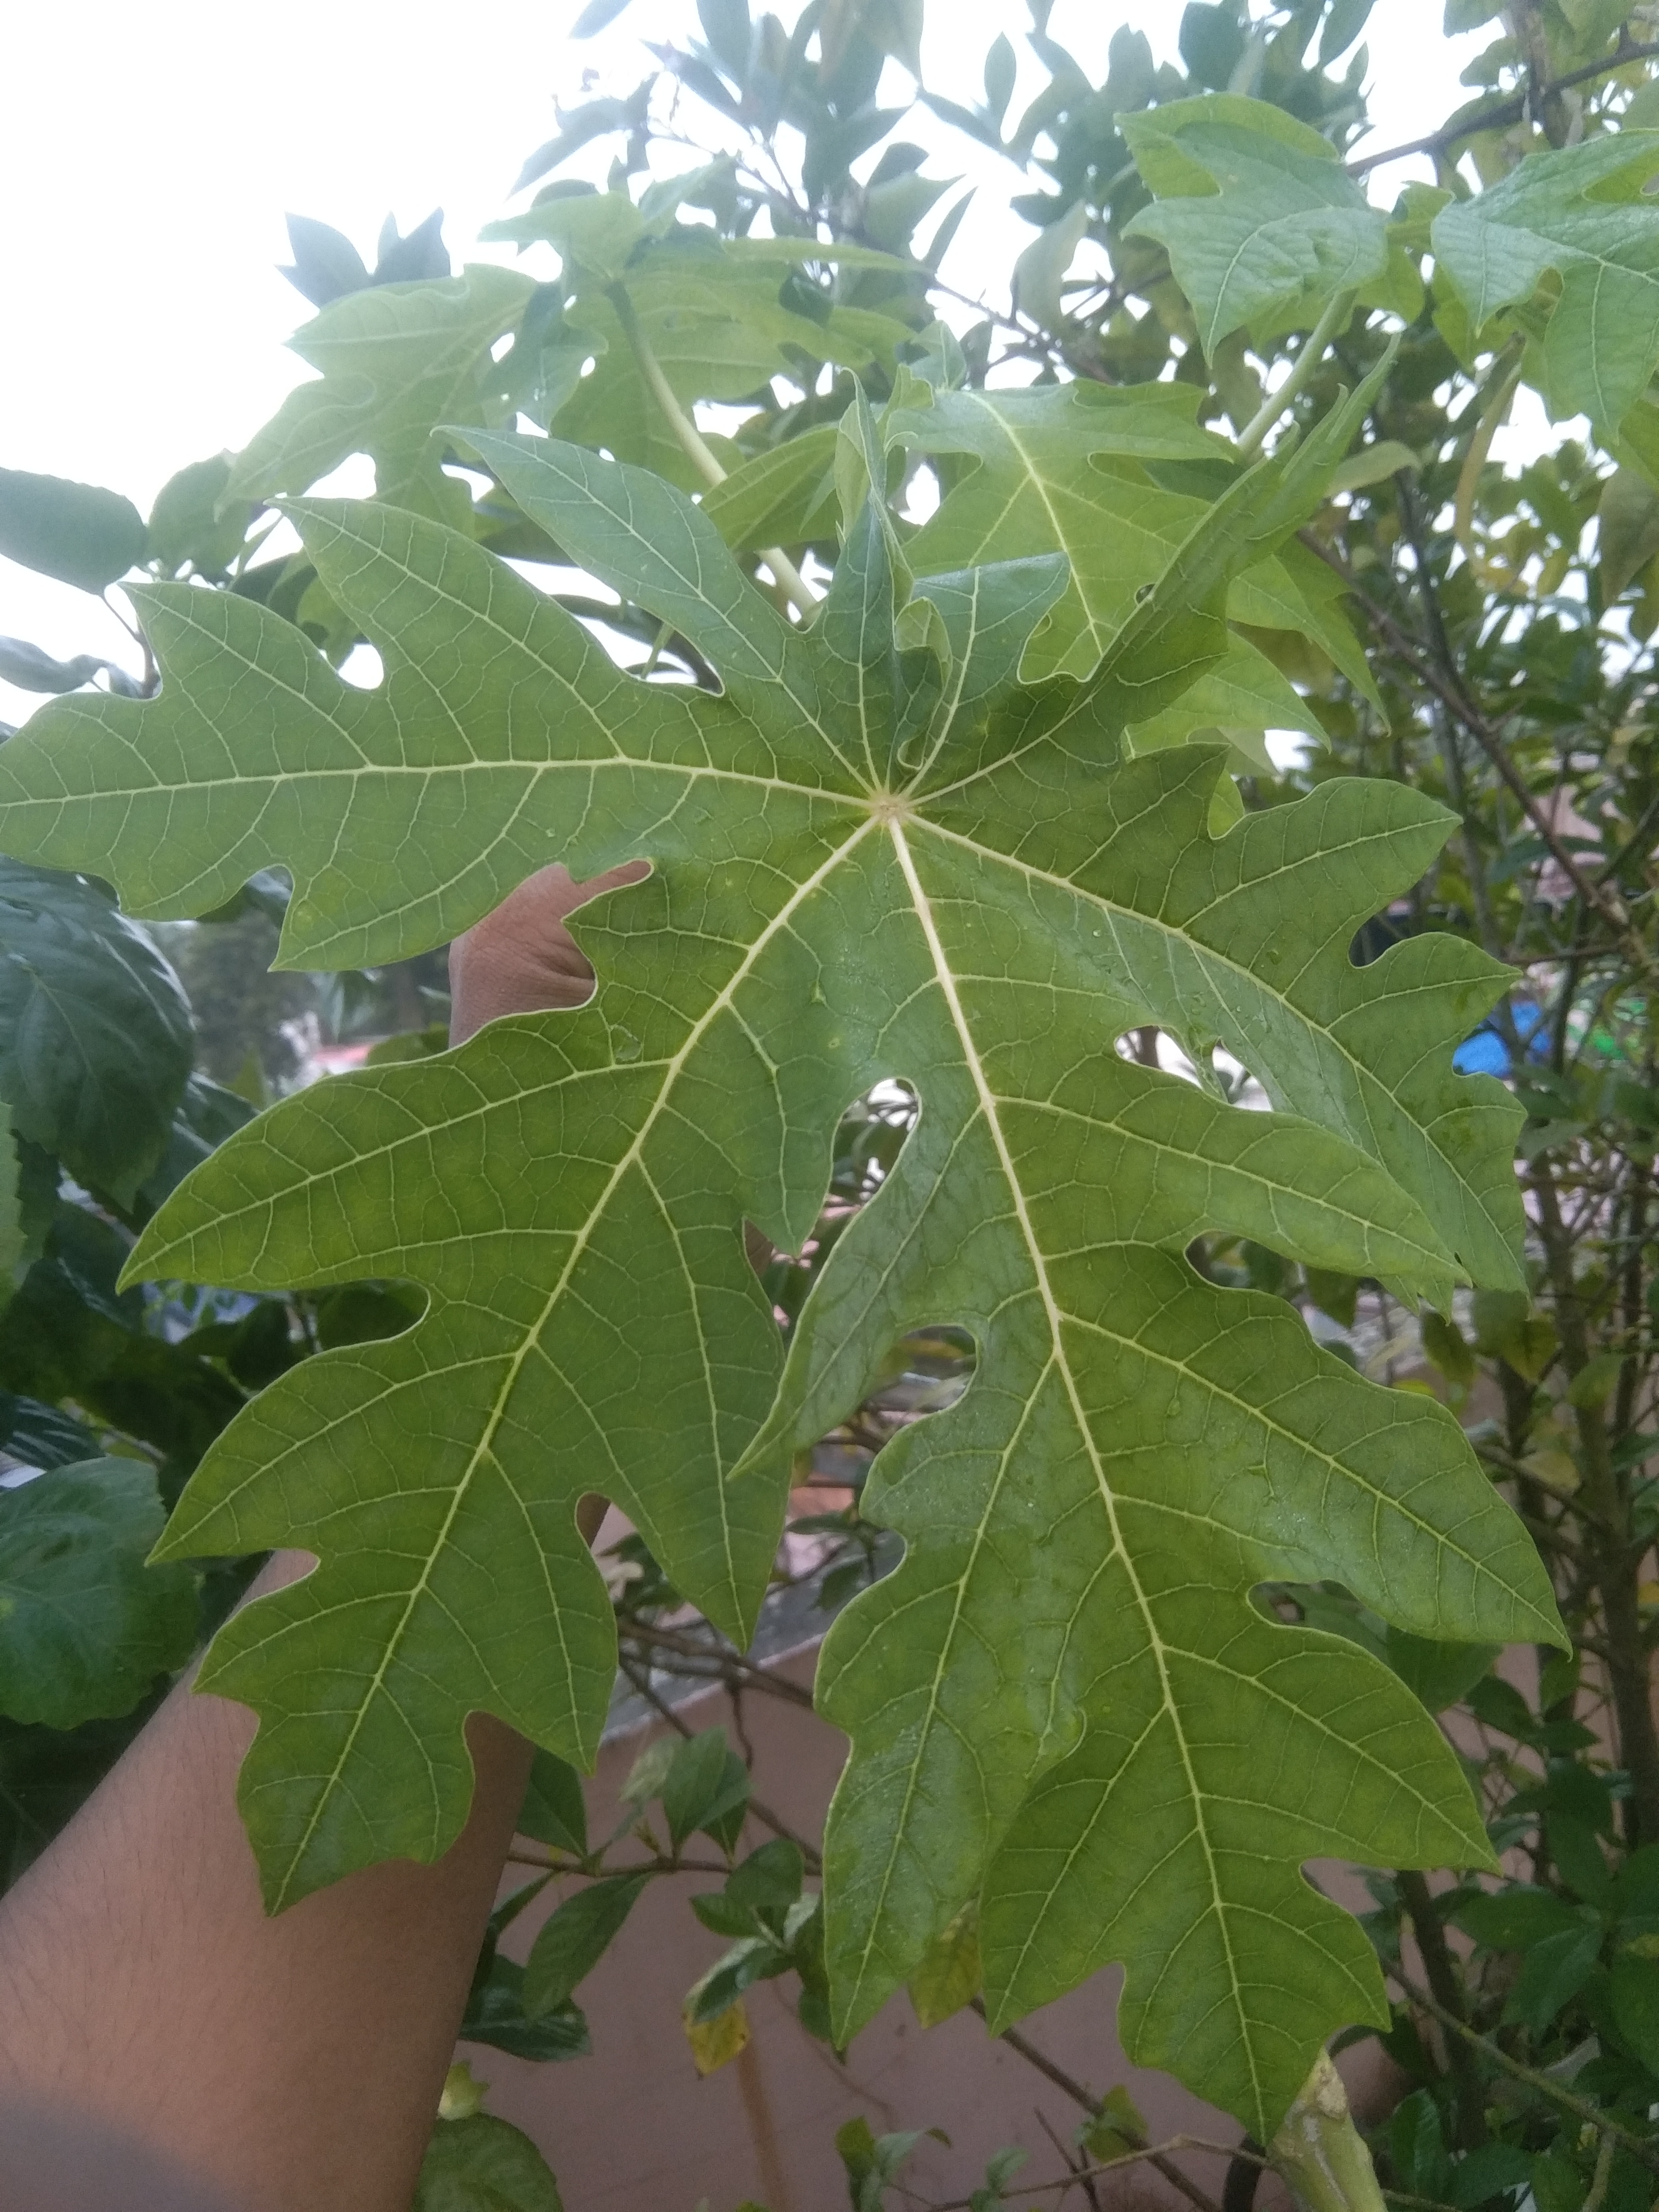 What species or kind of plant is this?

papaya
